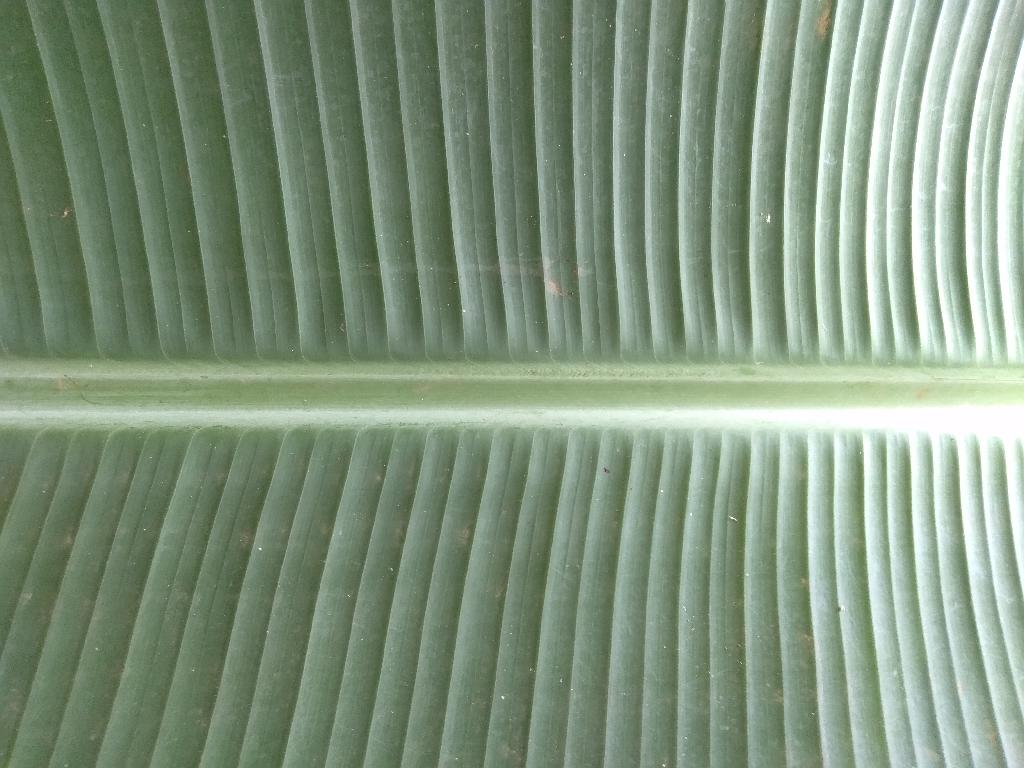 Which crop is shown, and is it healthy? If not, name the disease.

banana, healthy
